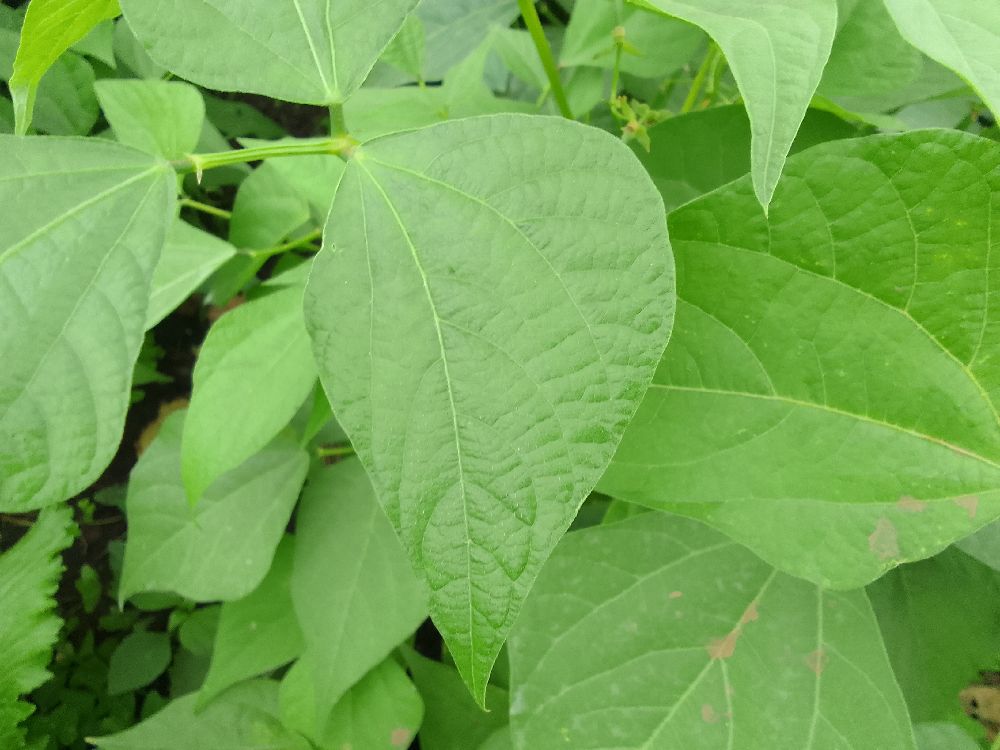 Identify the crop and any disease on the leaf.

common bean, healthy
